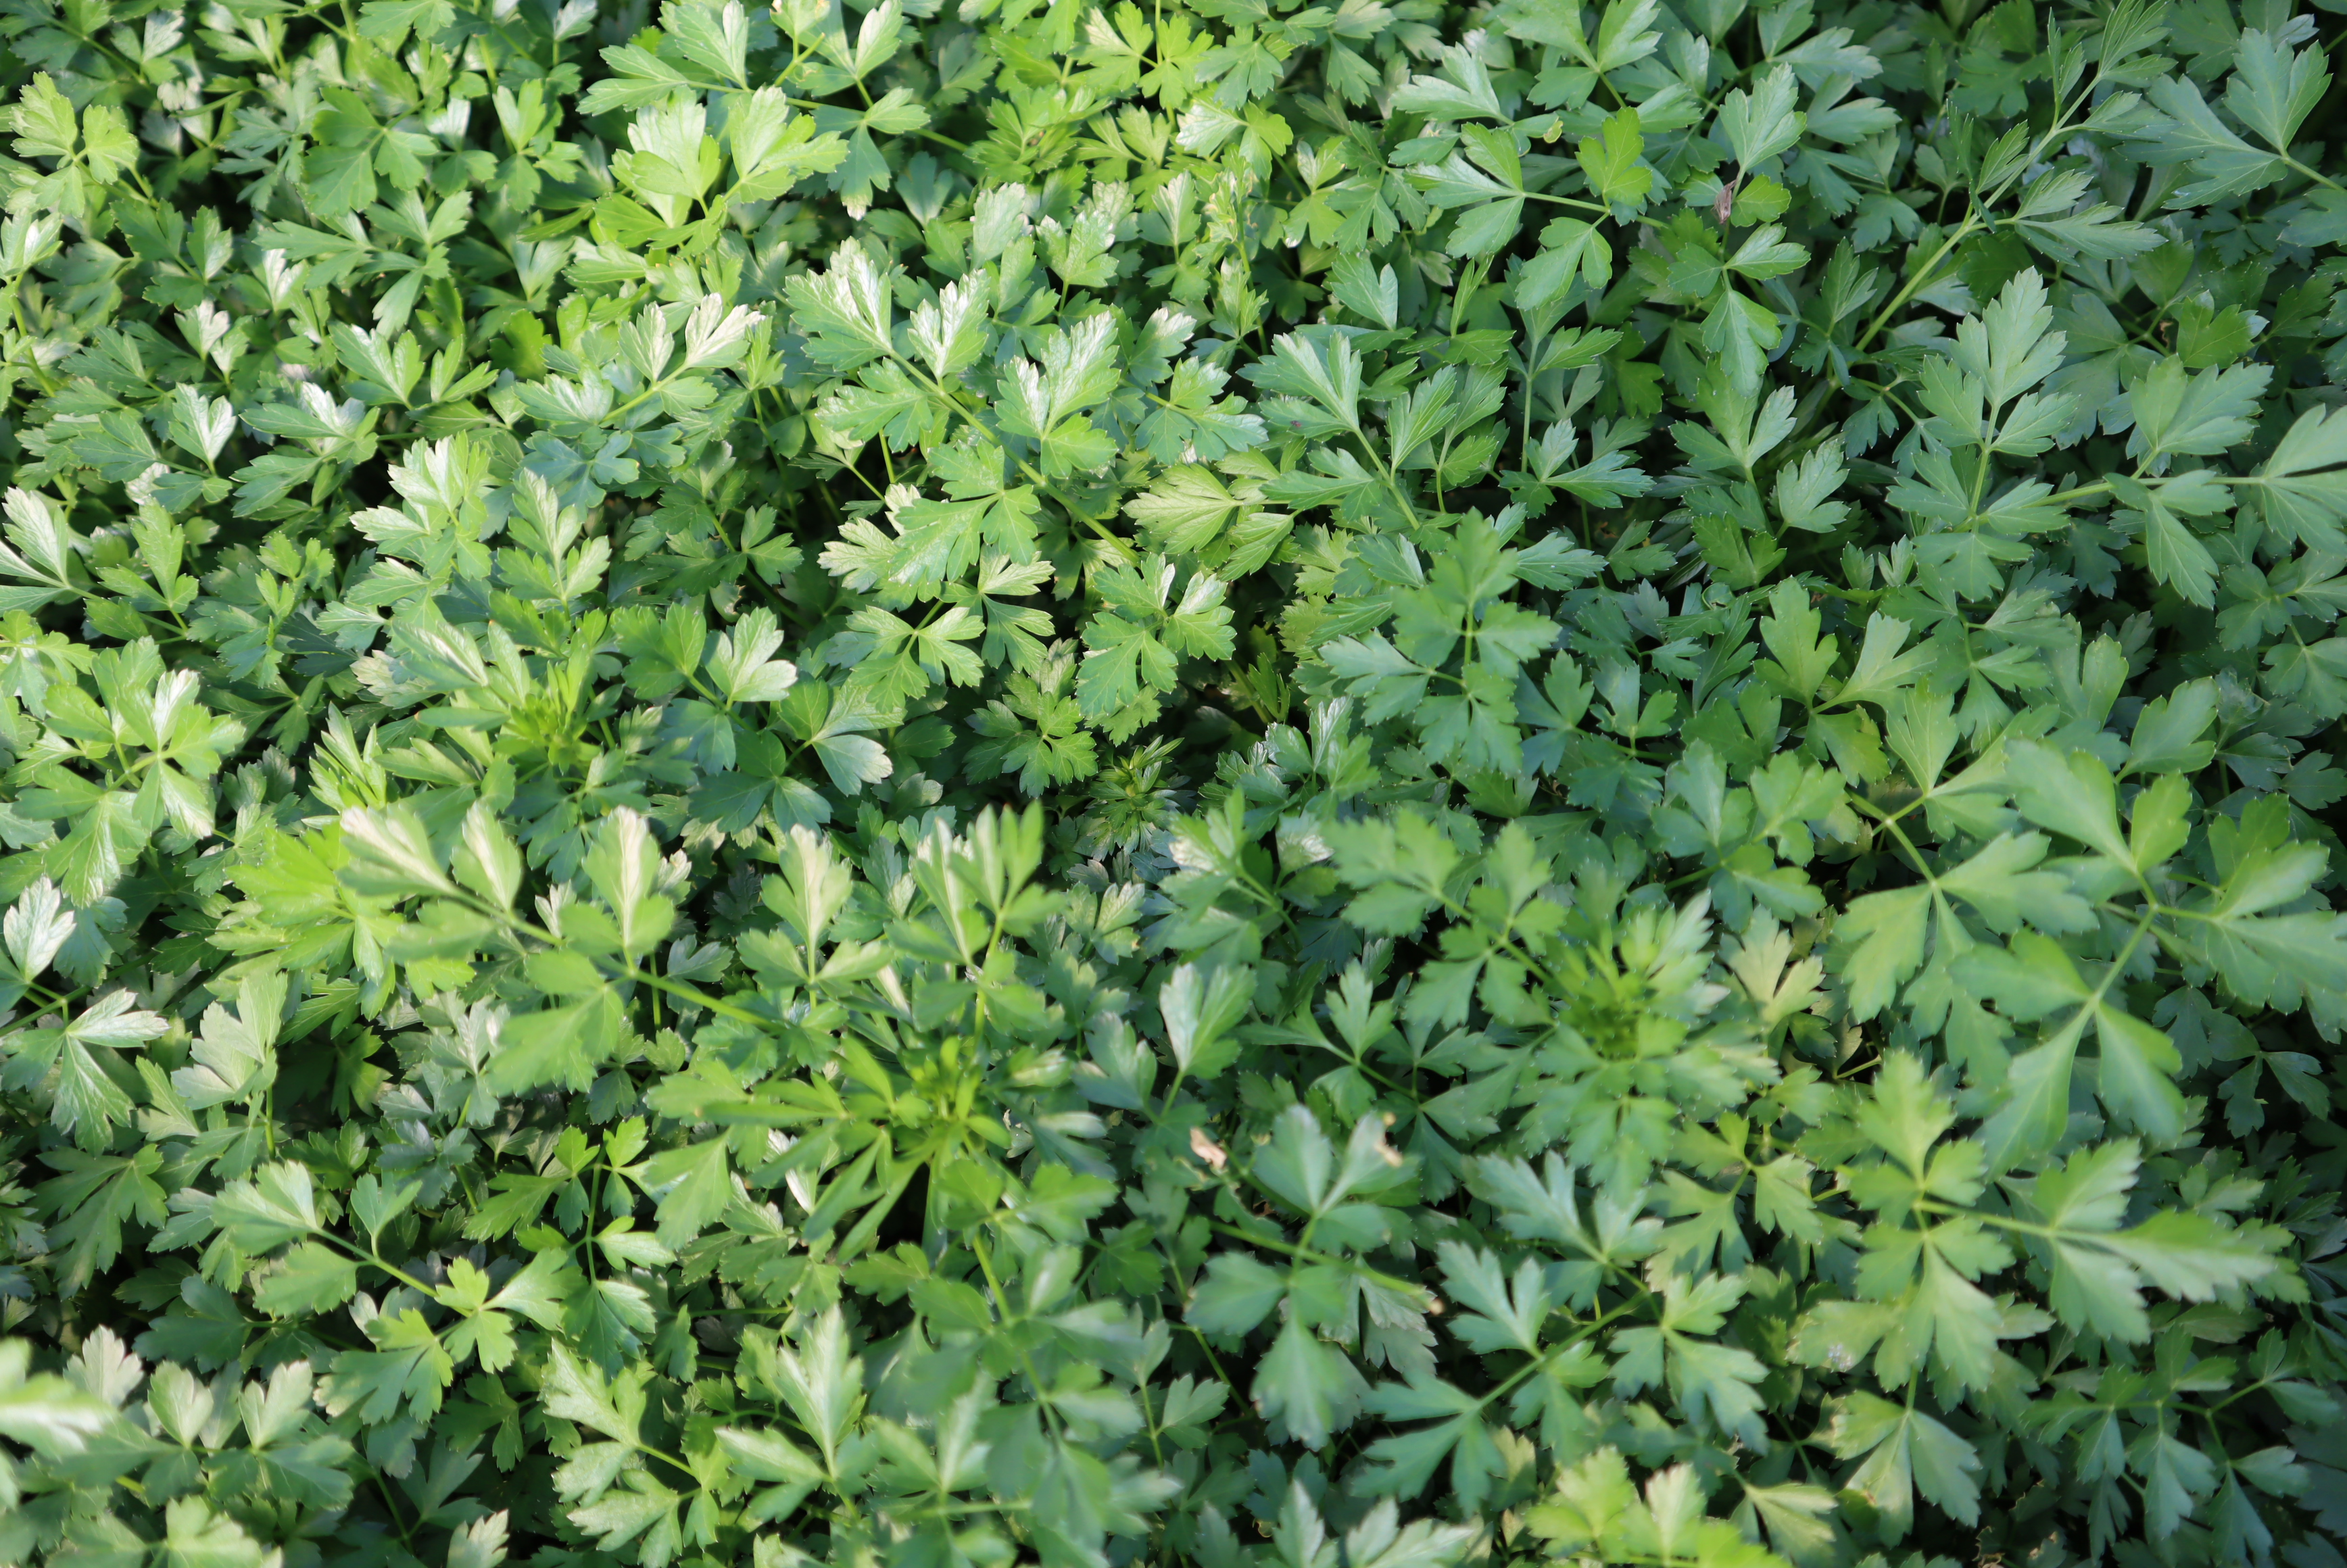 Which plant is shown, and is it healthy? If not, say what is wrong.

parsley, healthy
